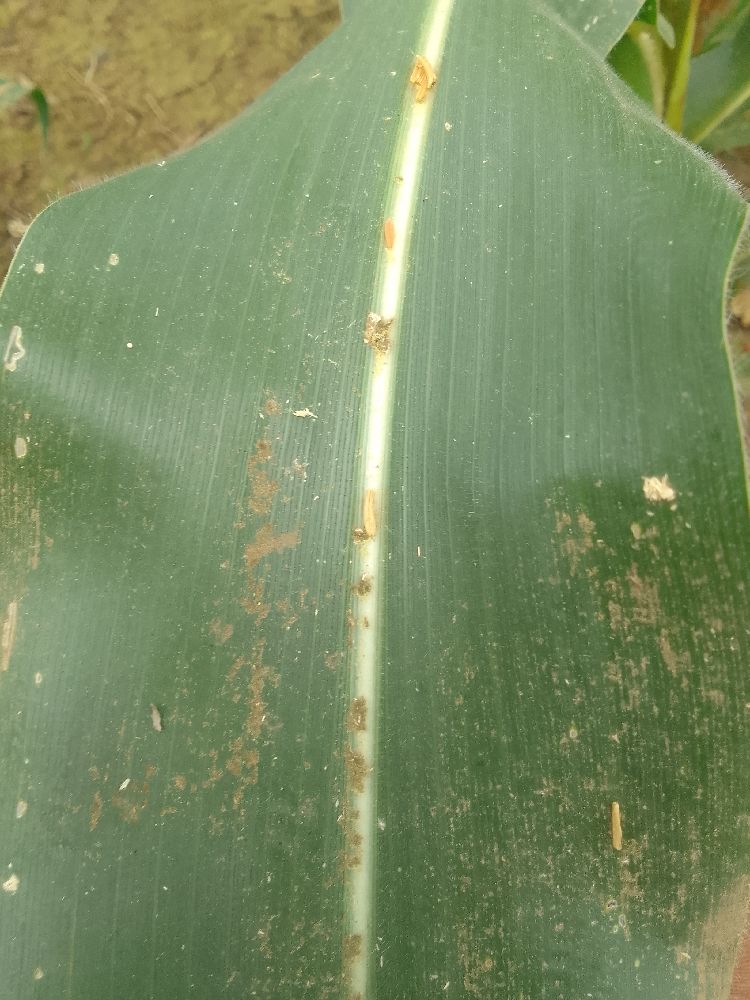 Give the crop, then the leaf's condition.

maize, healthy
